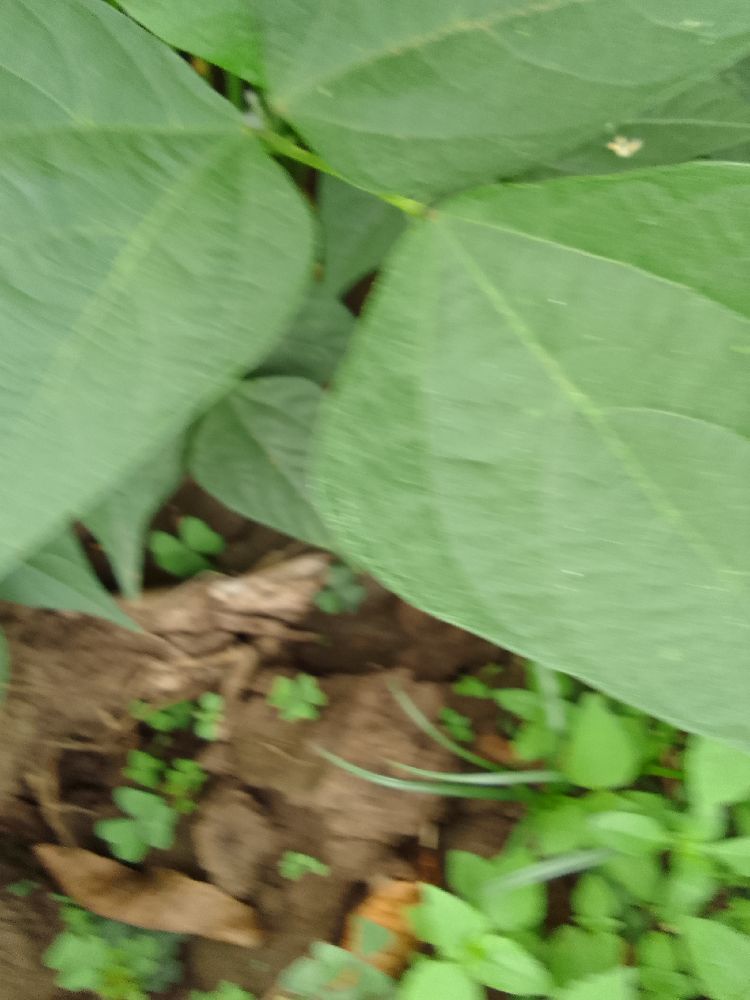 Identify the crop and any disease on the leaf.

common bean, healthy
